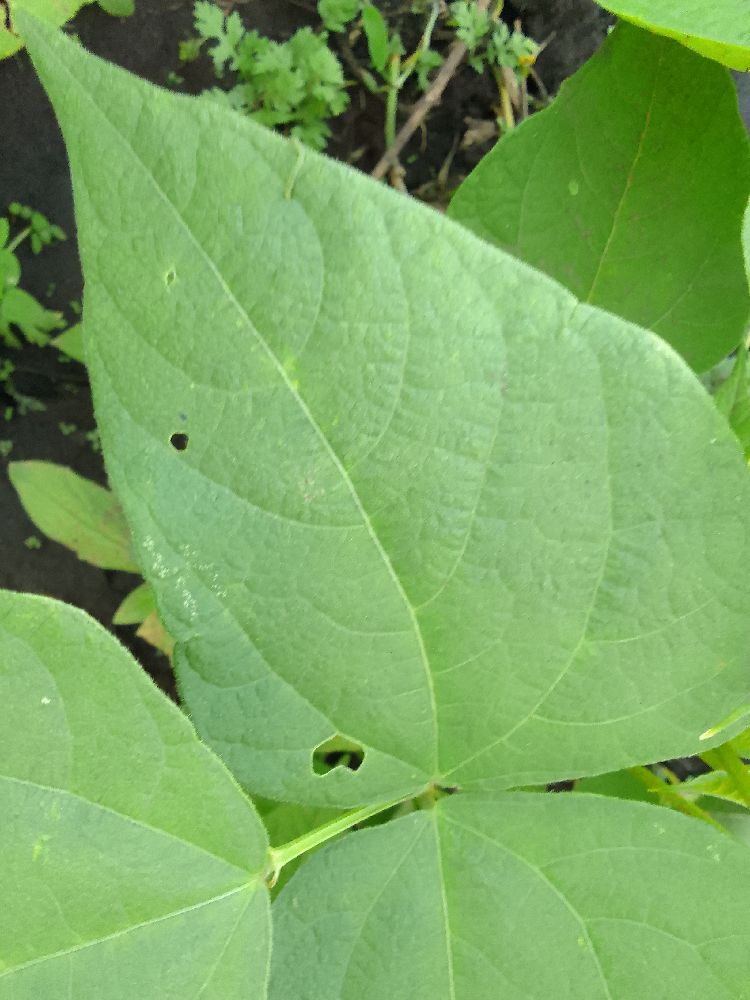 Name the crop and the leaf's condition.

common bean, healthy
